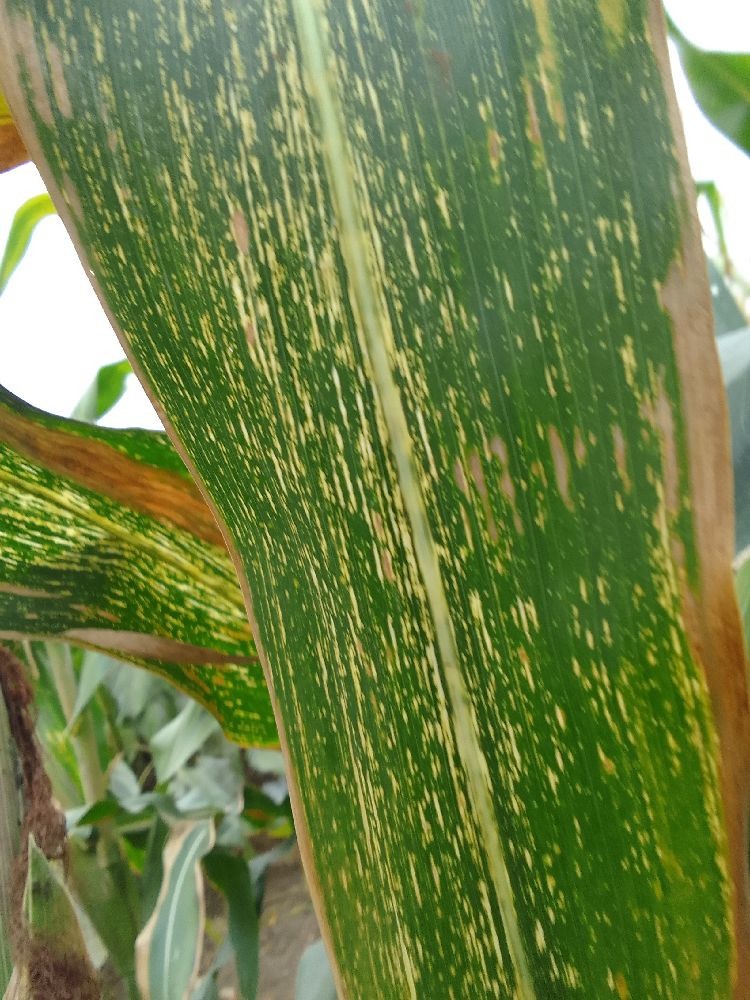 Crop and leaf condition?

maize, maize streak virus
